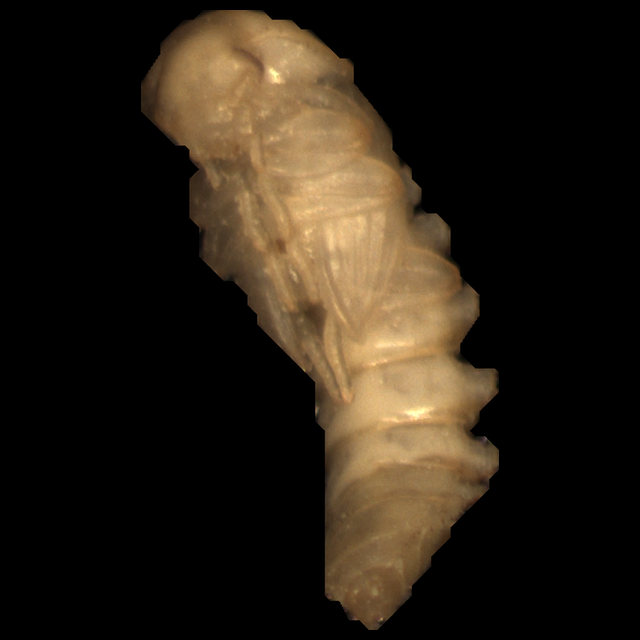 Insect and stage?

mealworm pupa
